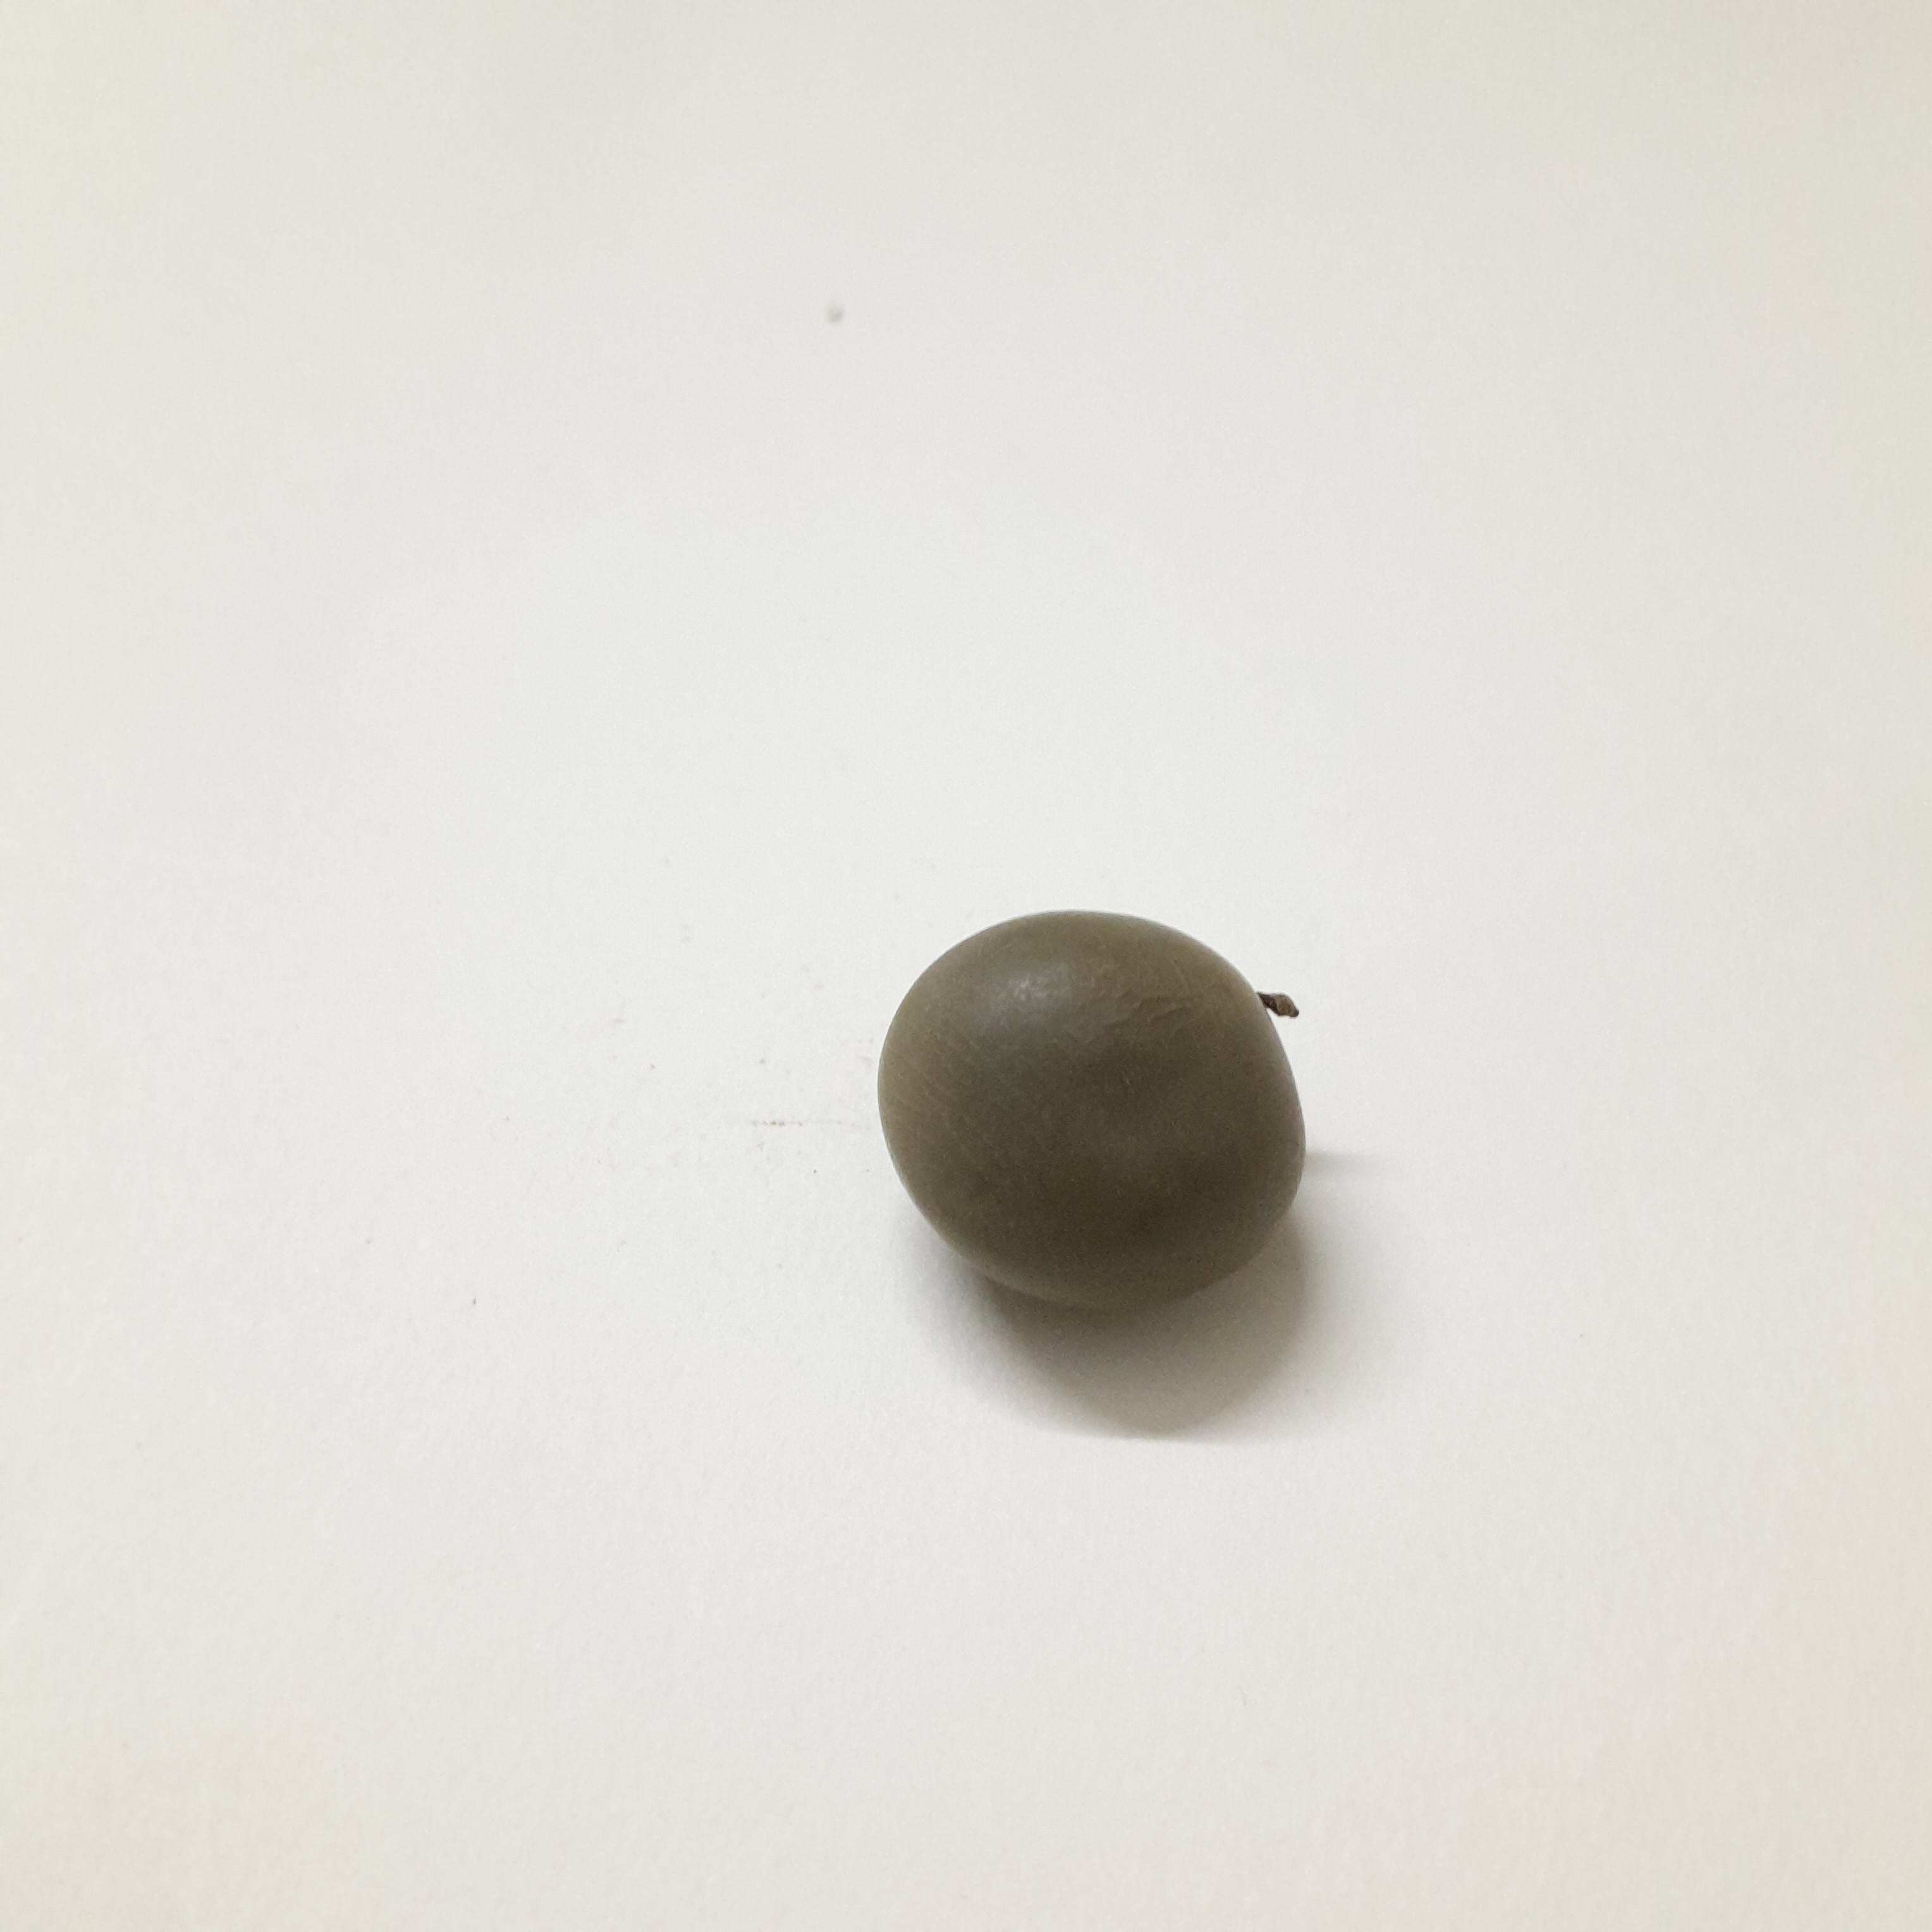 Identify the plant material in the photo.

sagargota
